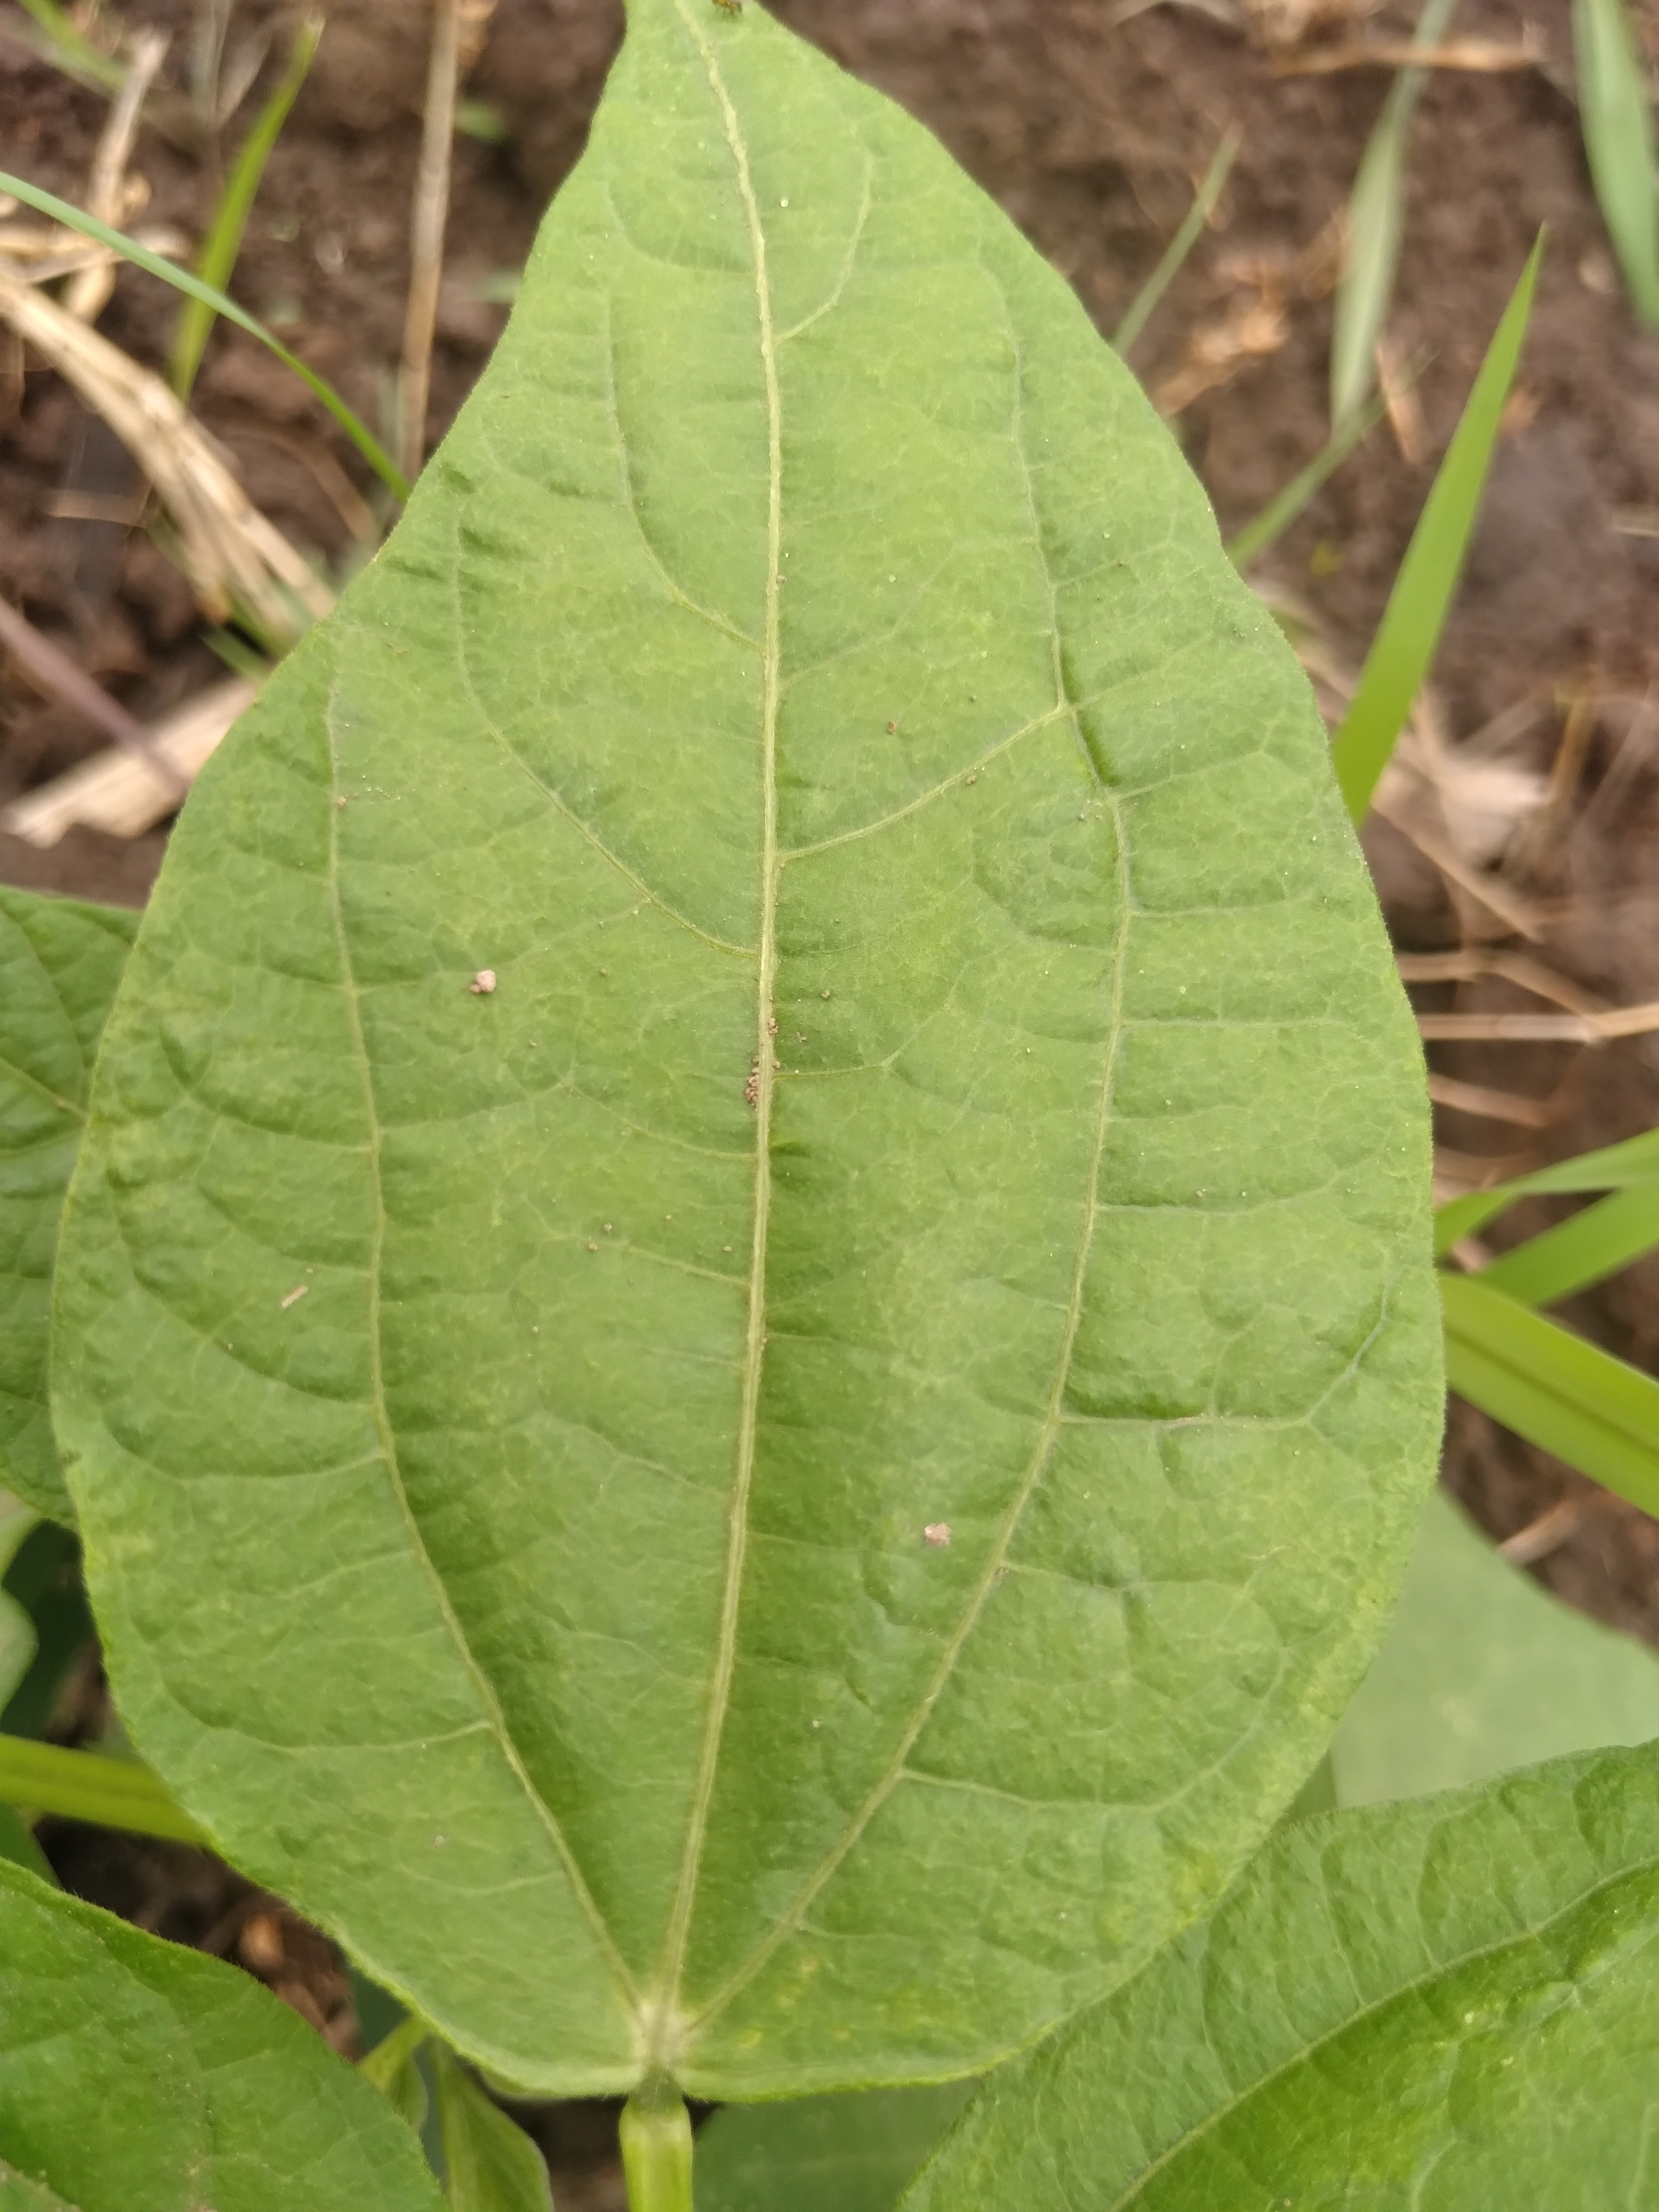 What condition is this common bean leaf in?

healthy
